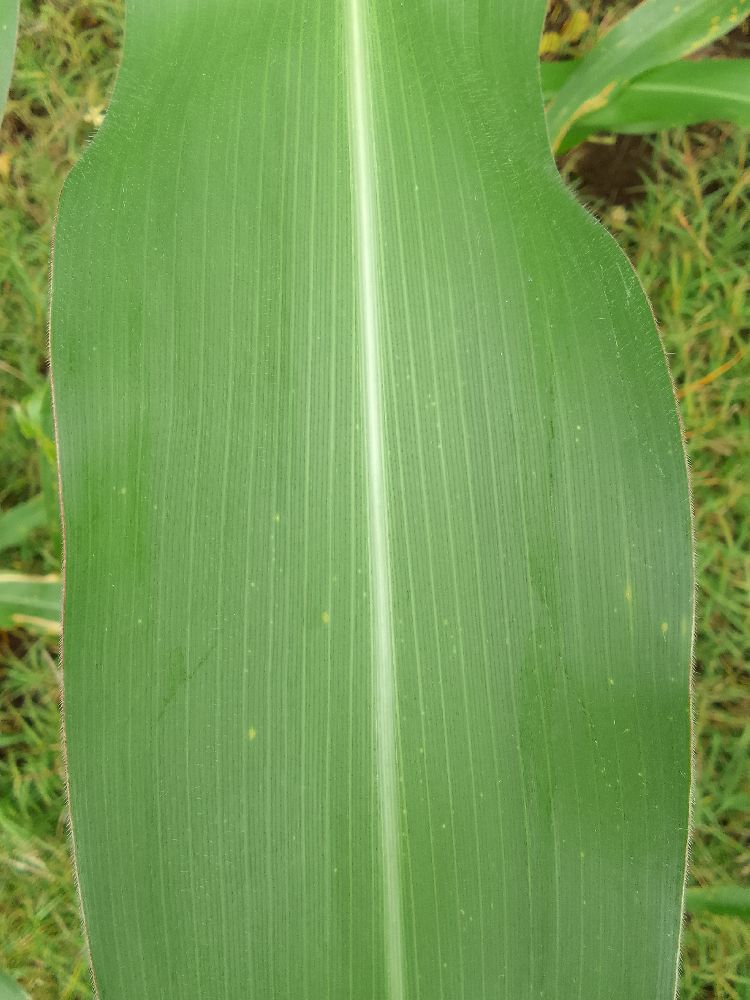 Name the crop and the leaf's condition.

maize, healthy
